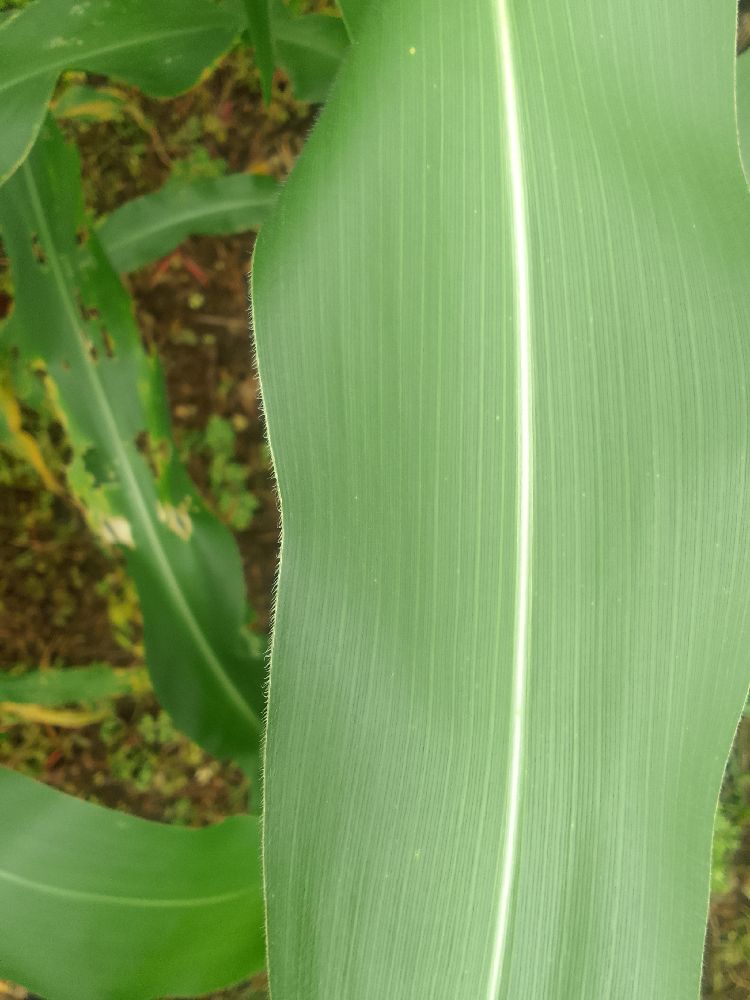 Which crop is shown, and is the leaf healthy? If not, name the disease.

maize, healthy
